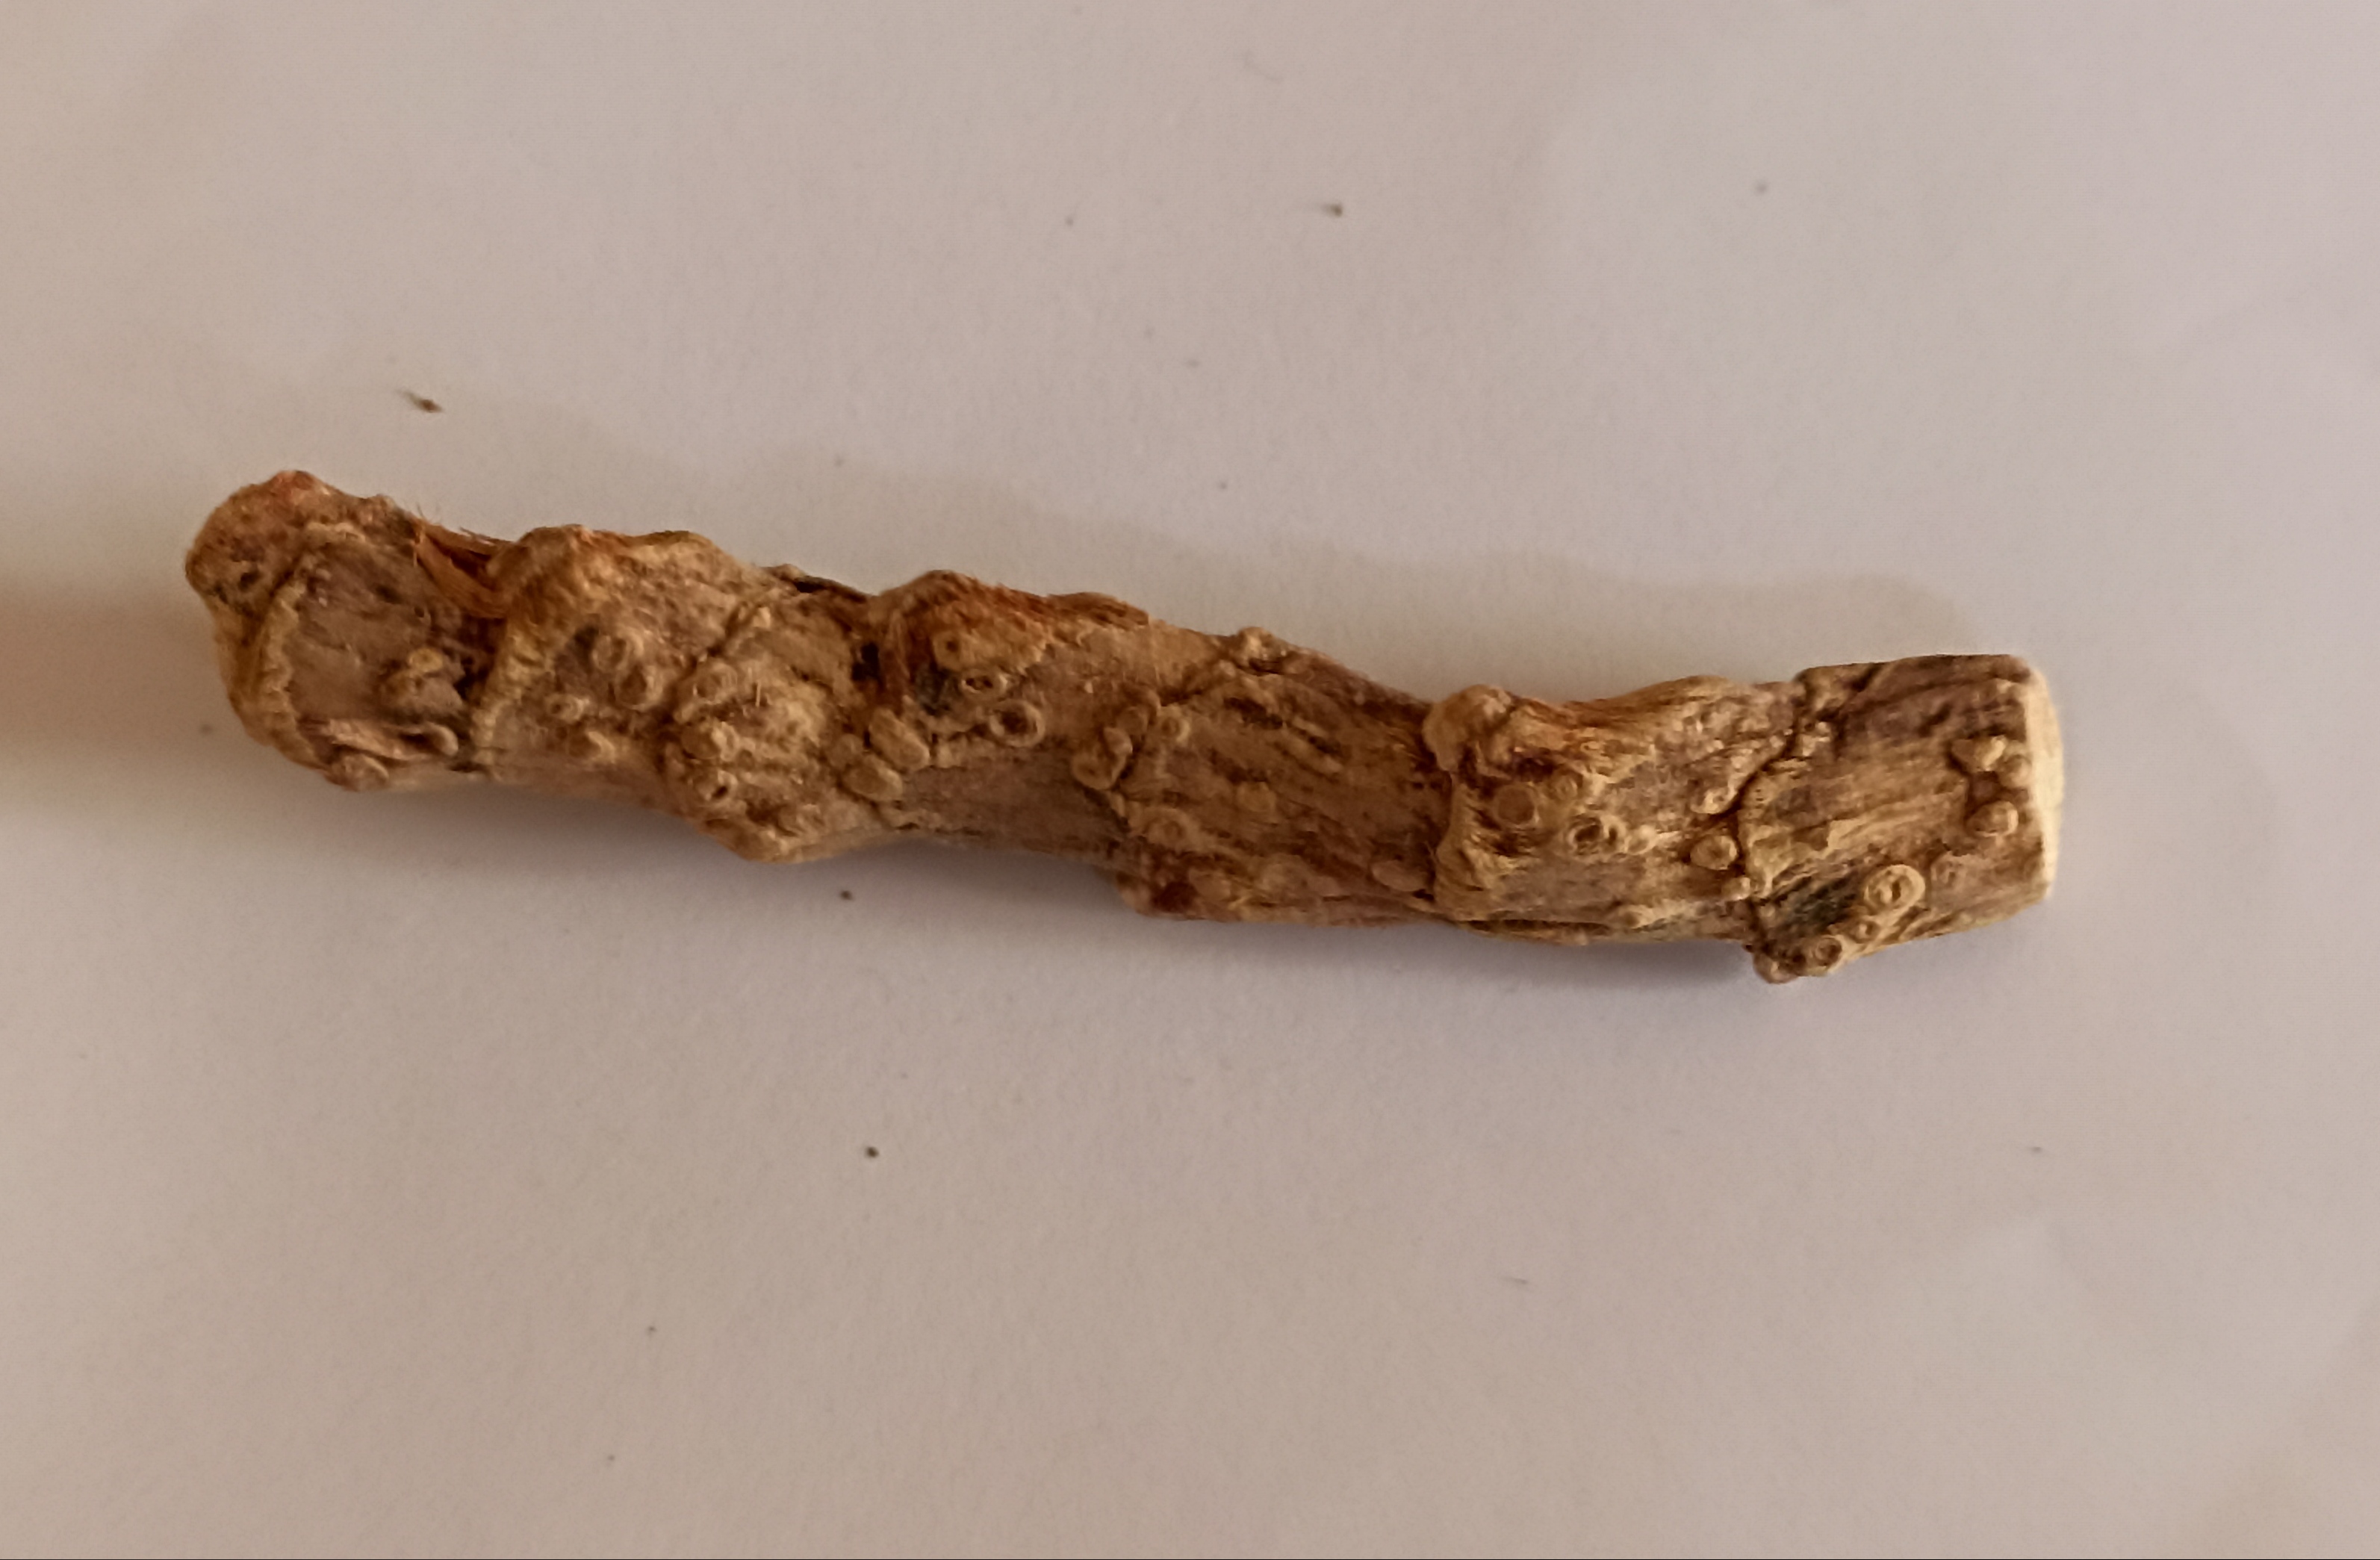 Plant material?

vekhand
